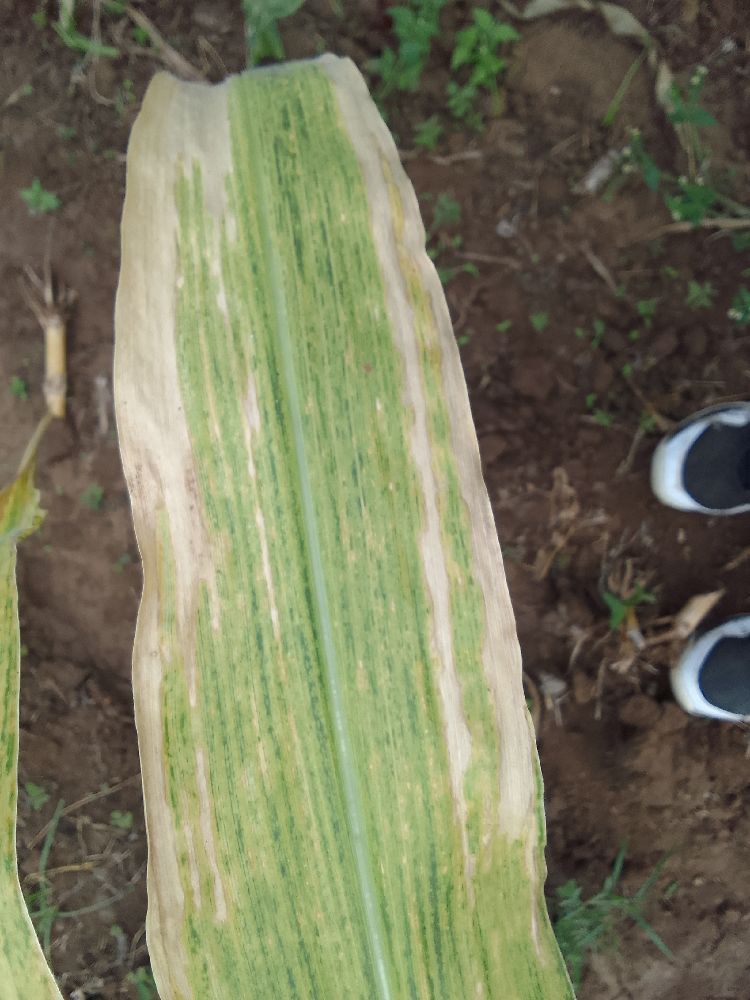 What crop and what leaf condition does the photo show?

maize, maize lethal necrosis
